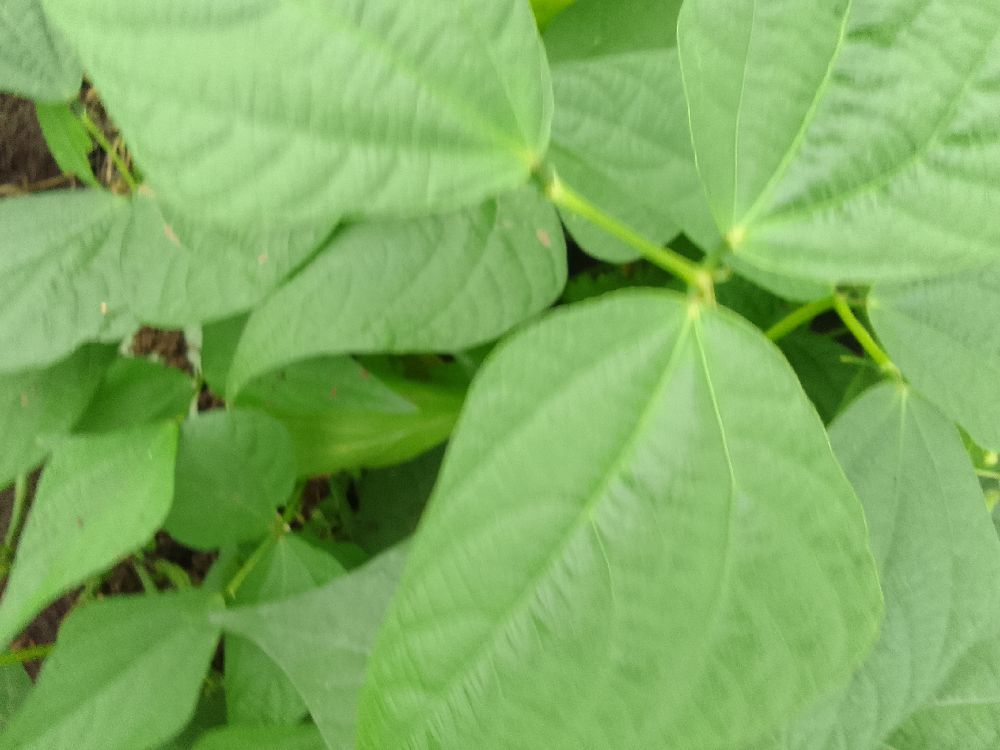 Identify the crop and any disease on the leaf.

common bean, healthy
